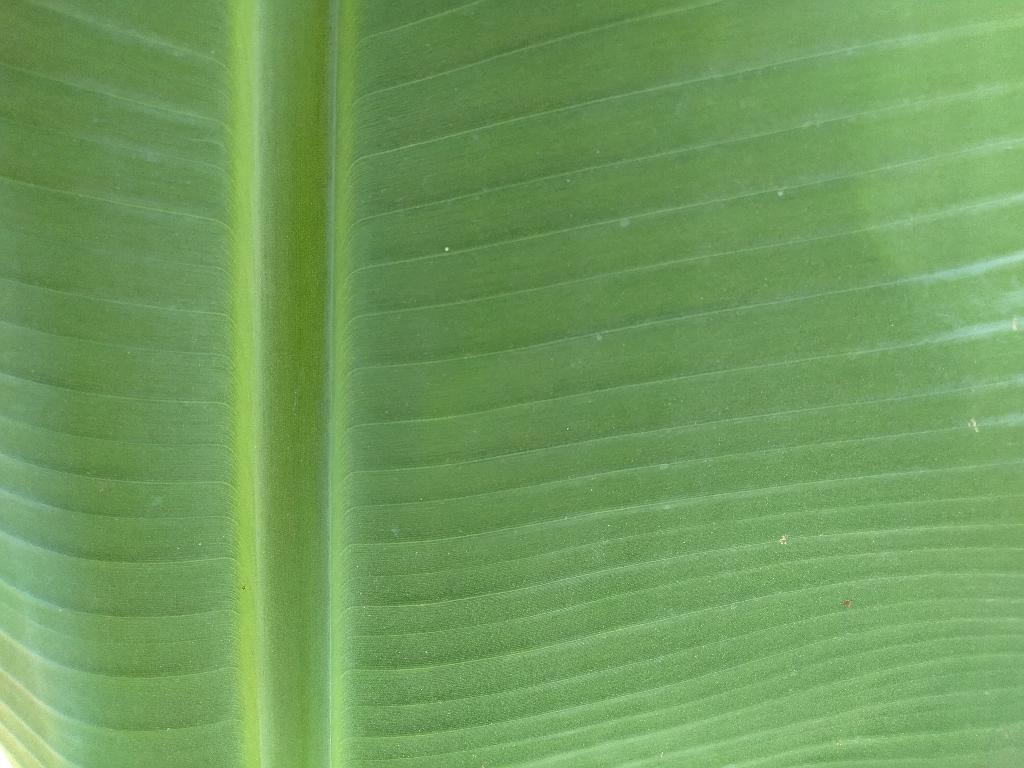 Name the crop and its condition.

banana, healthy
